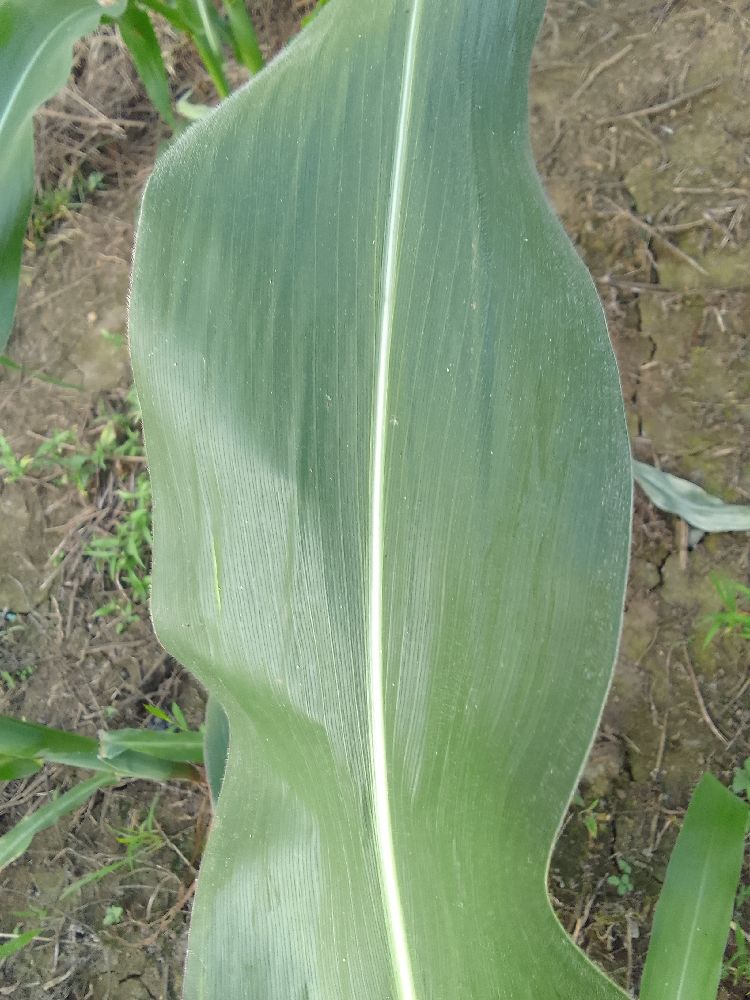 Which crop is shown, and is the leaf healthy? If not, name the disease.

maize, healthy
